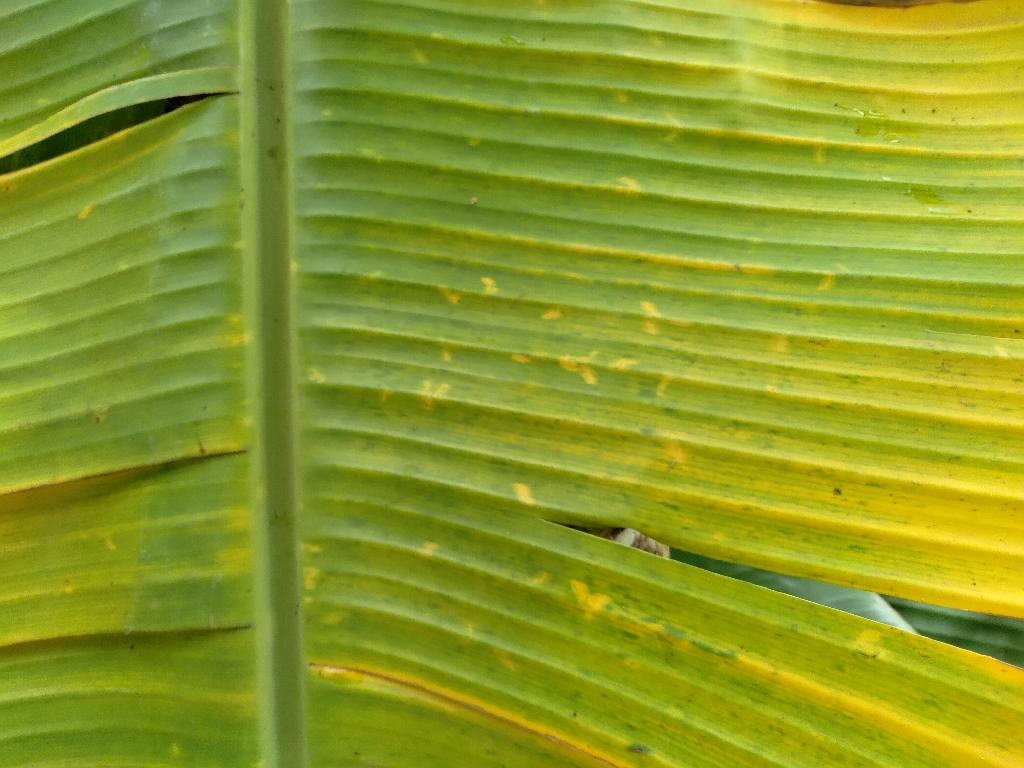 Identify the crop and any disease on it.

banana, fusarium wilt race 1
